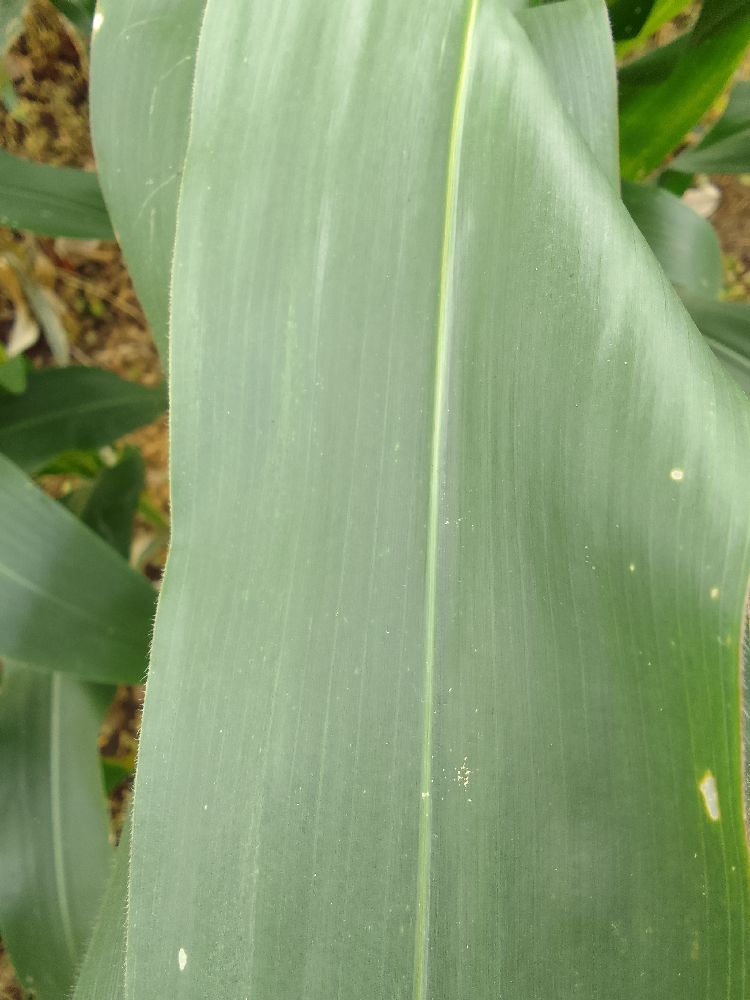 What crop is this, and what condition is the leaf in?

maize, healthy
